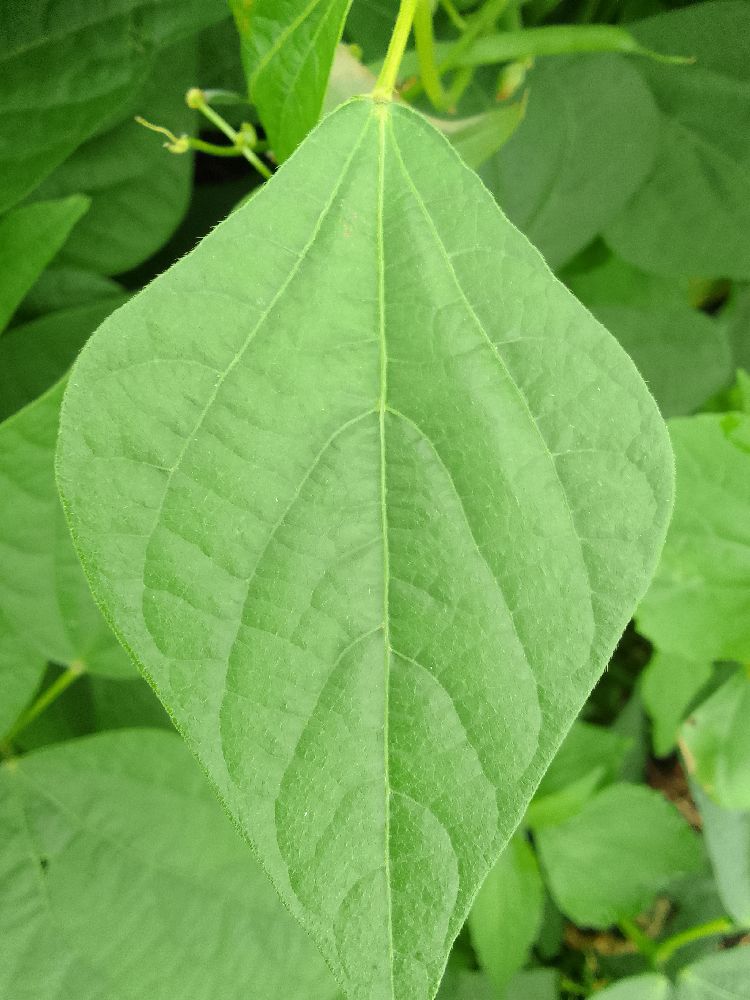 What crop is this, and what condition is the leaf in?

common bean, healthy
